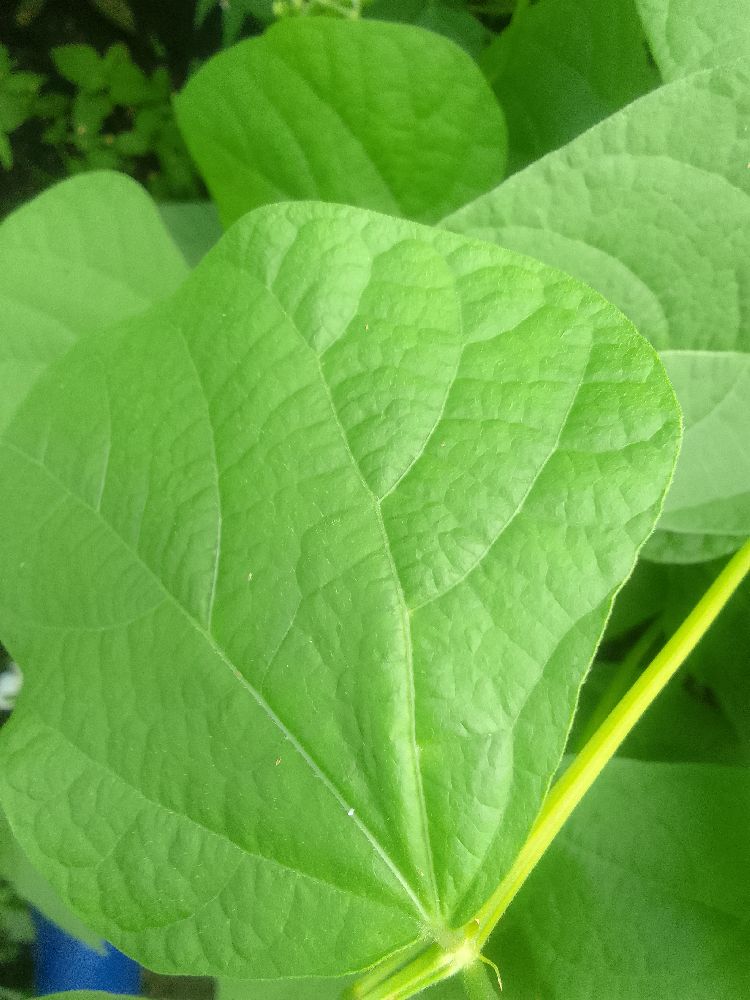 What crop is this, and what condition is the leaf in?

common bean, healthy
